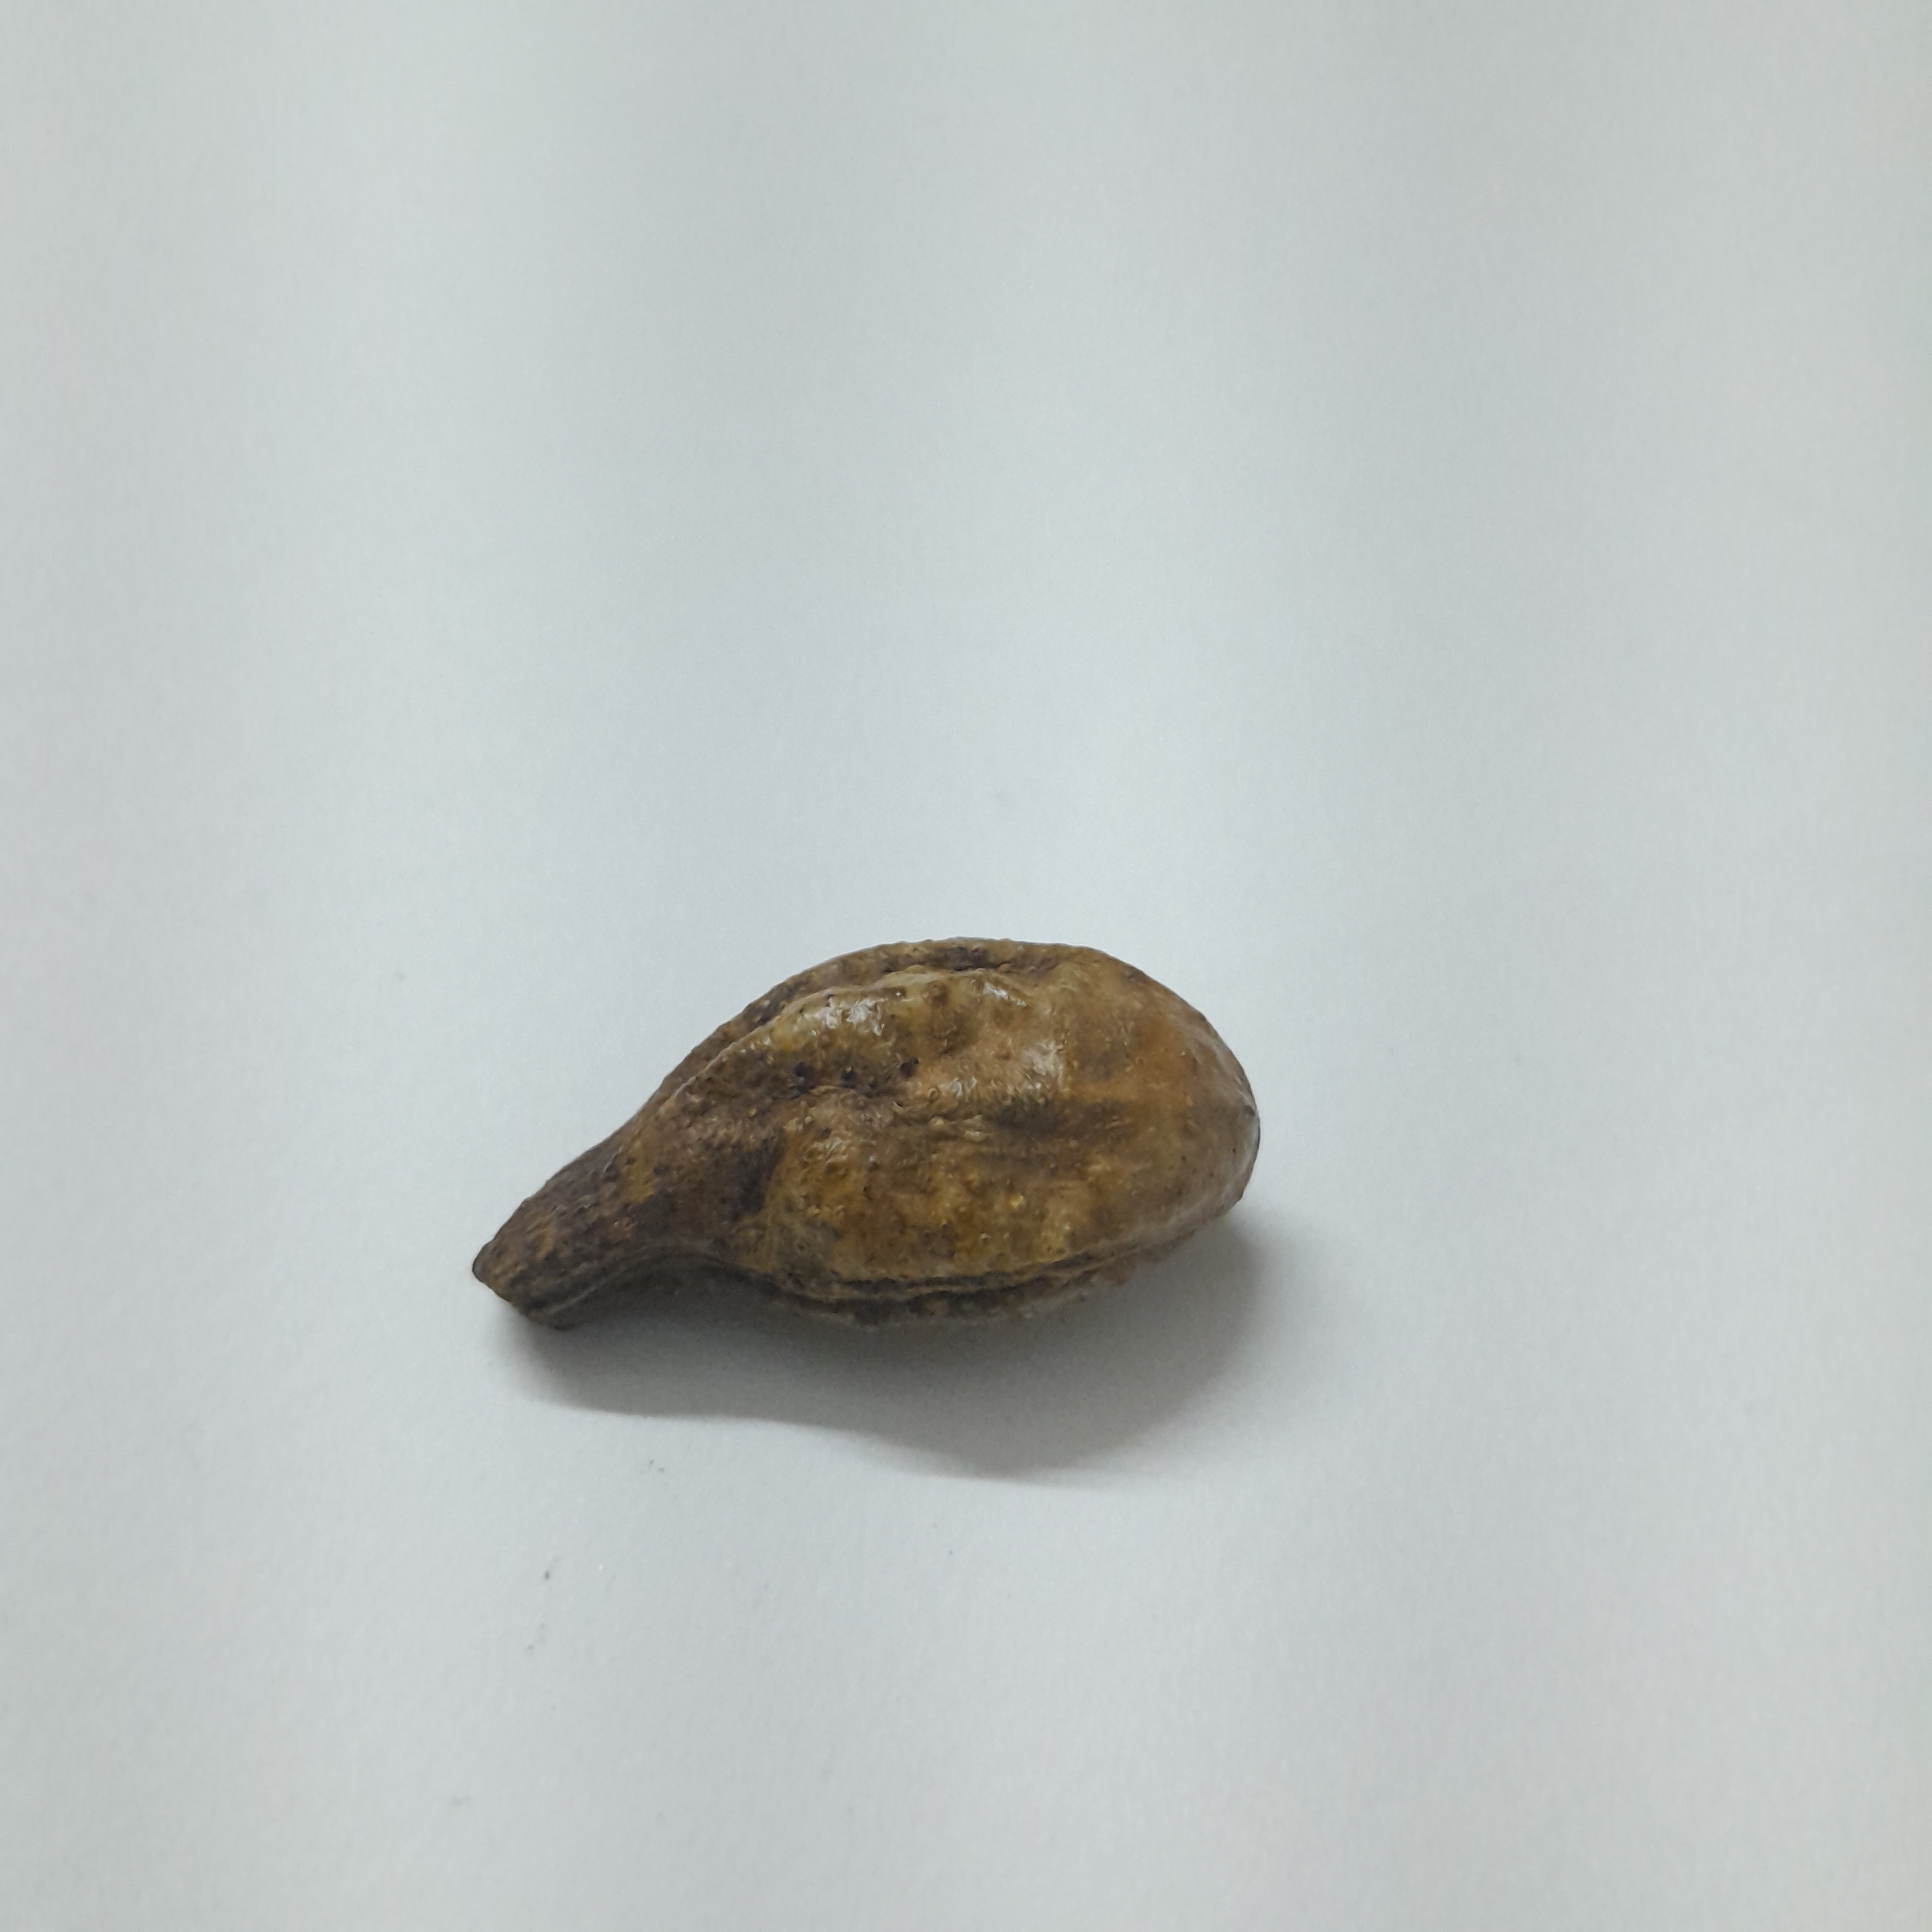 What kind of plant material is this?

hirdaa
